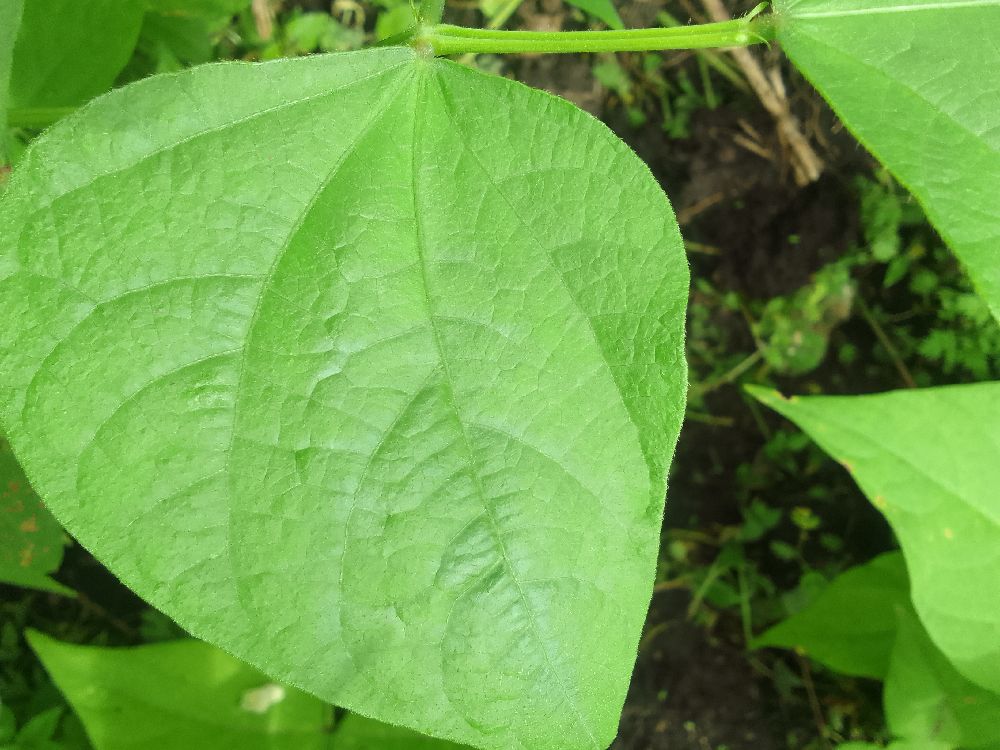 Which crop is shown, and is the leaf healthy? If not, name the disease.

common bean, healthy
